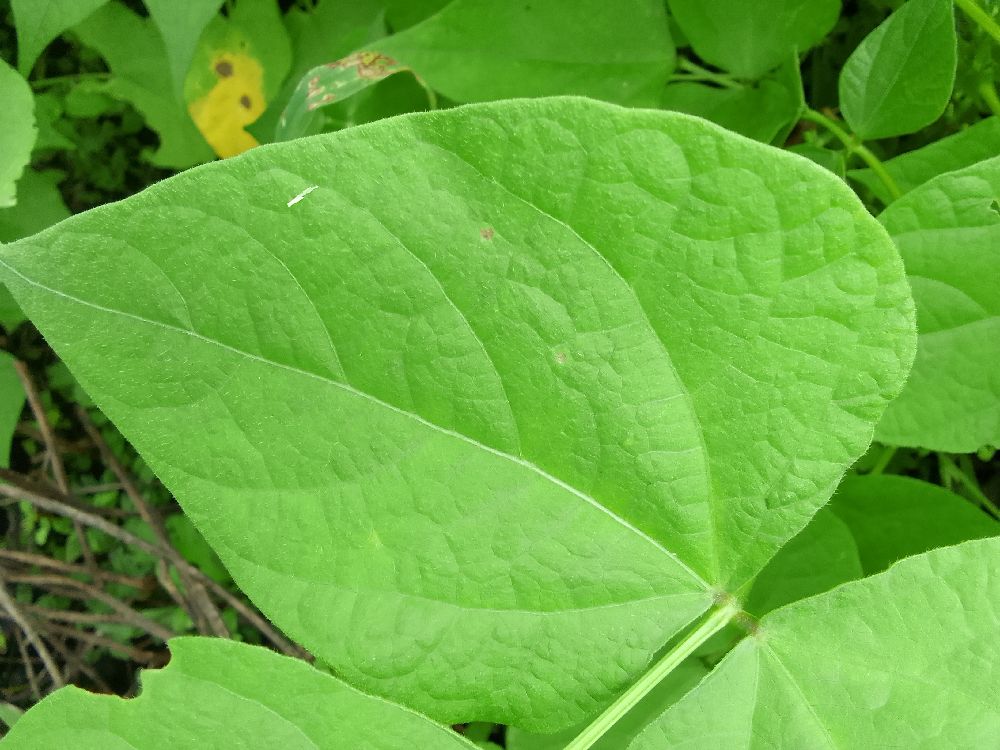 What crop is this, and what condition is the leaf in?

common bean, healthy
